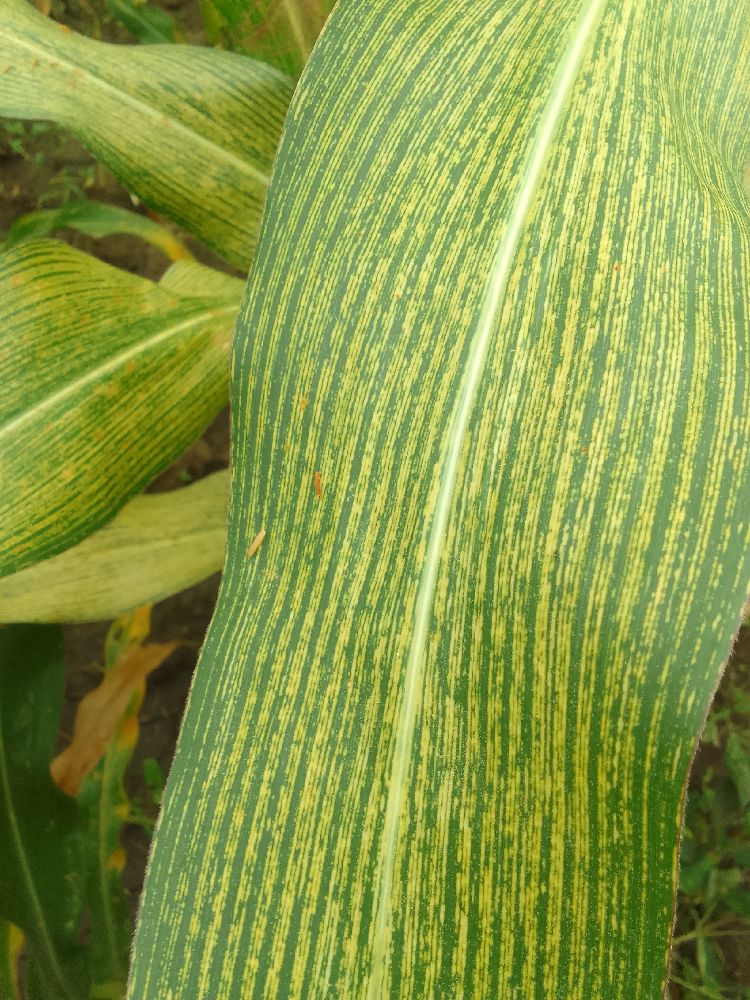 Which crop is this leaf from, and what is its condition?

maize, maize streak virus
